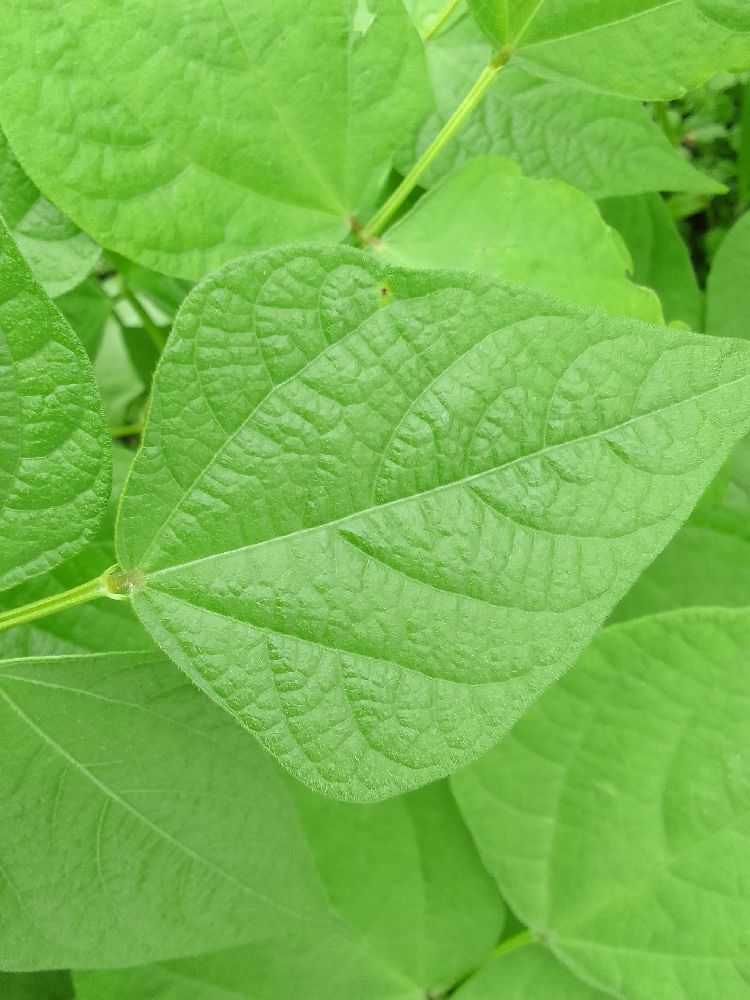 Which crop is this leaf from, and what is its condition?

common bean, healthy
